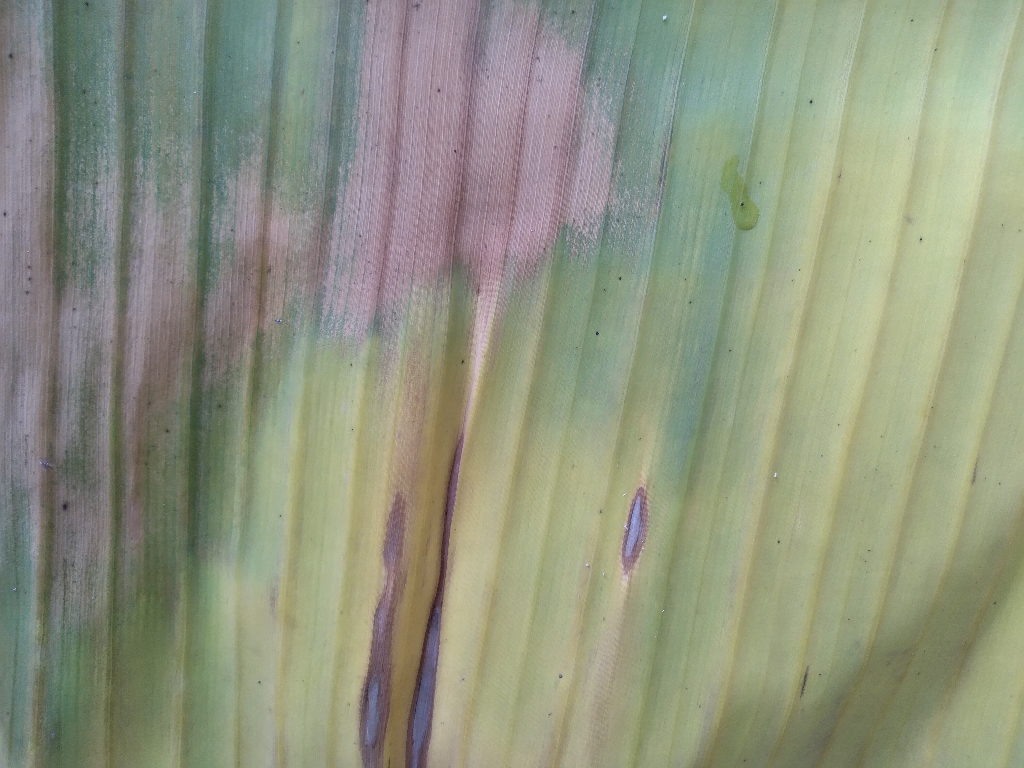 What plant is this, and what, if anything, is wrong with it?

banana, fusarium wilt race 1
